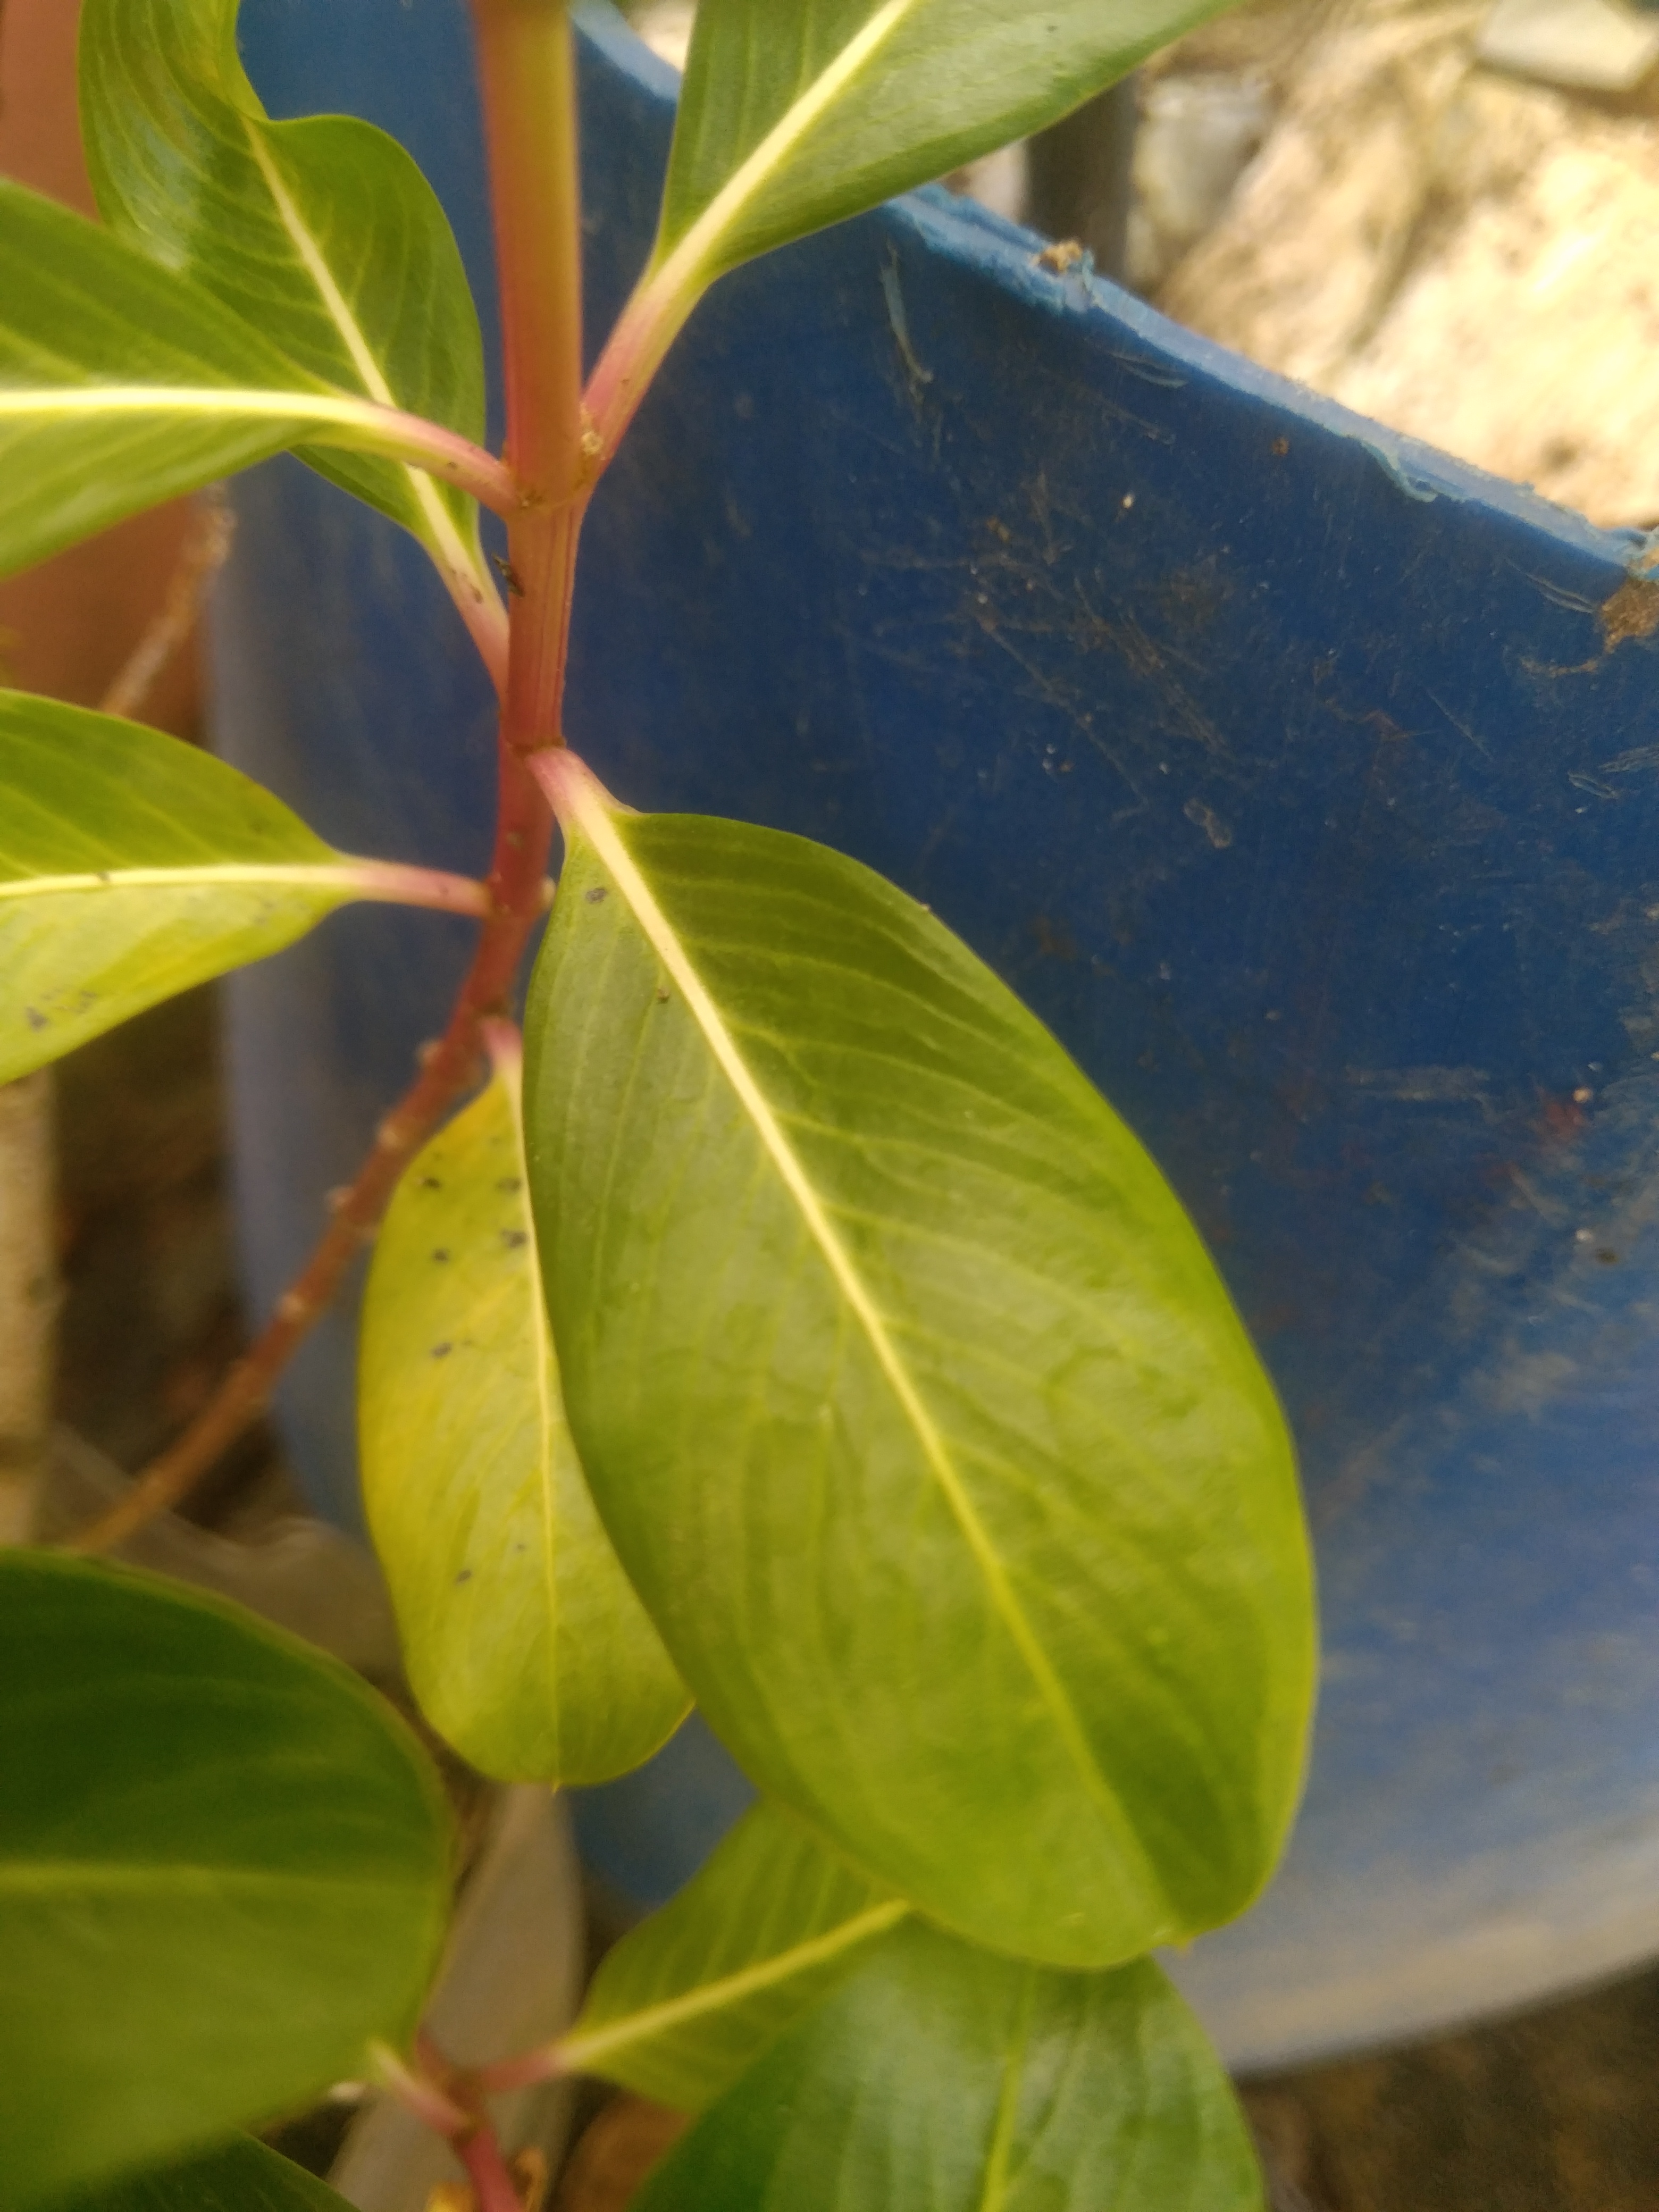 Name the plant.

rose periwinkle
